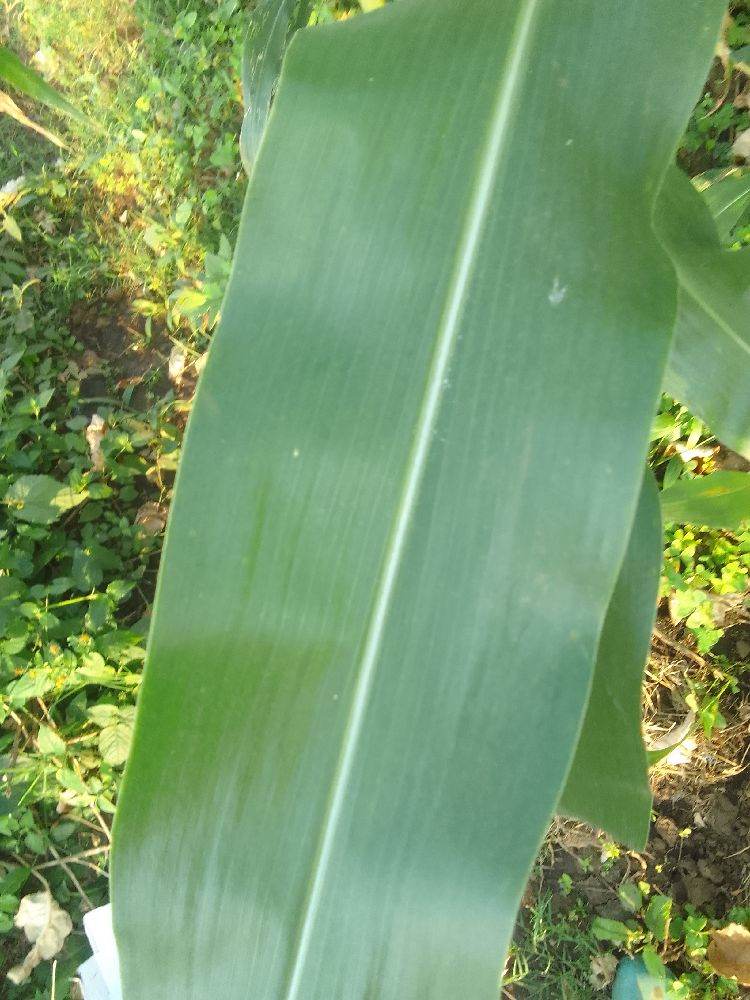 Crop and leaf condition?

maize, healthy
